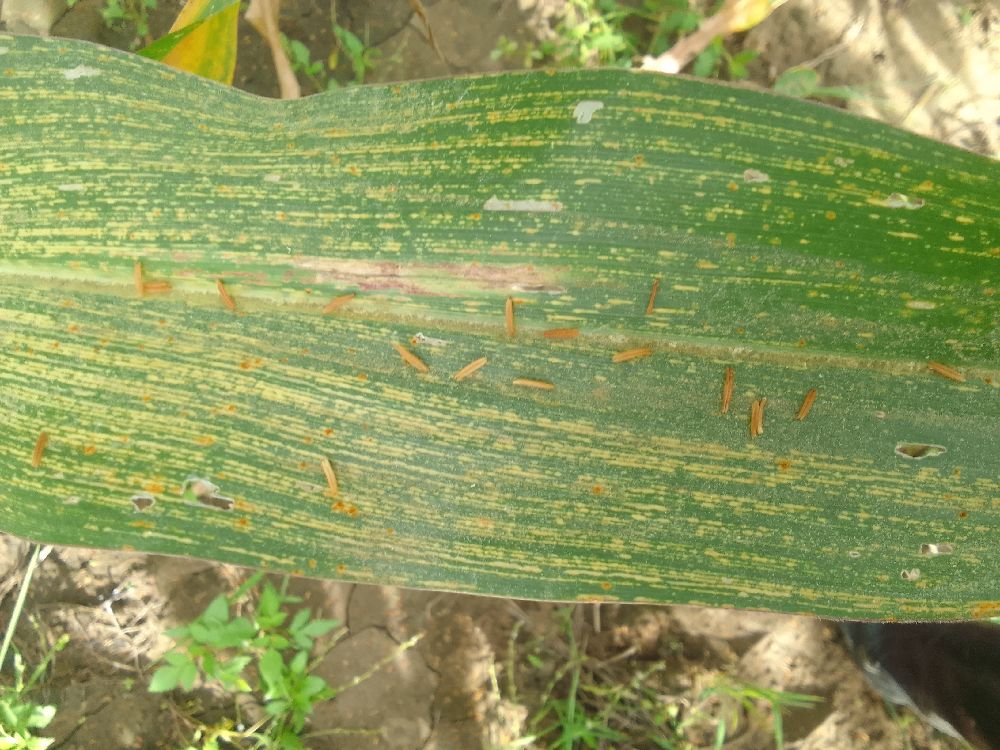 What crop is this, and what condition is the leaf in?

maize, maize streak virus
